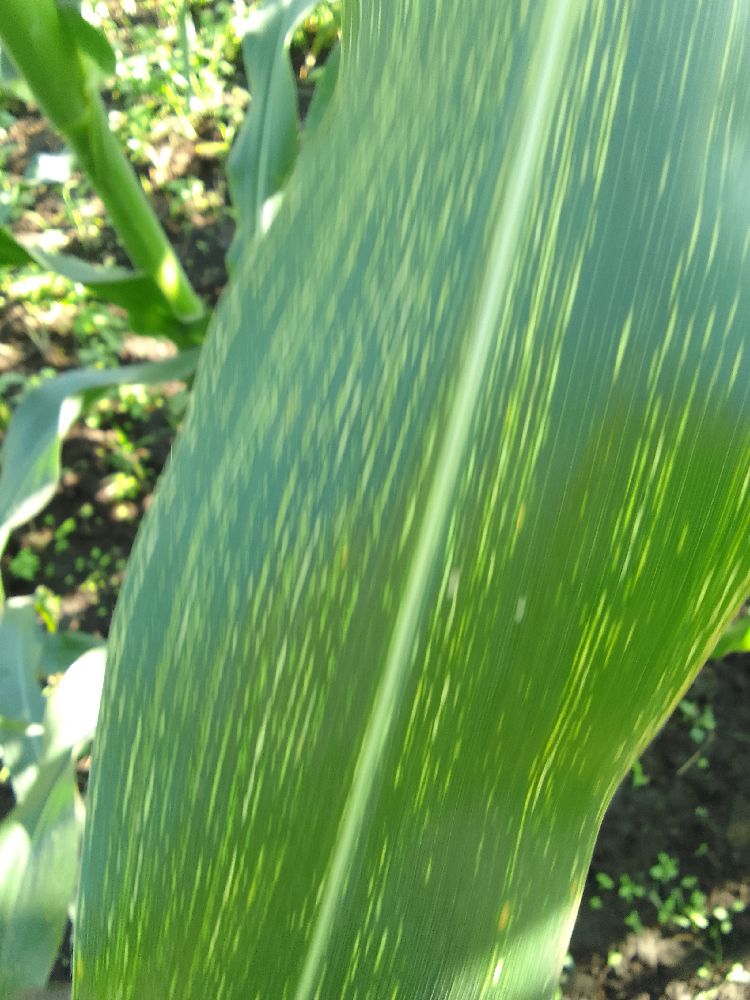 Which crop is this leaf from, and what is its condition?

maize, maize streak virus
